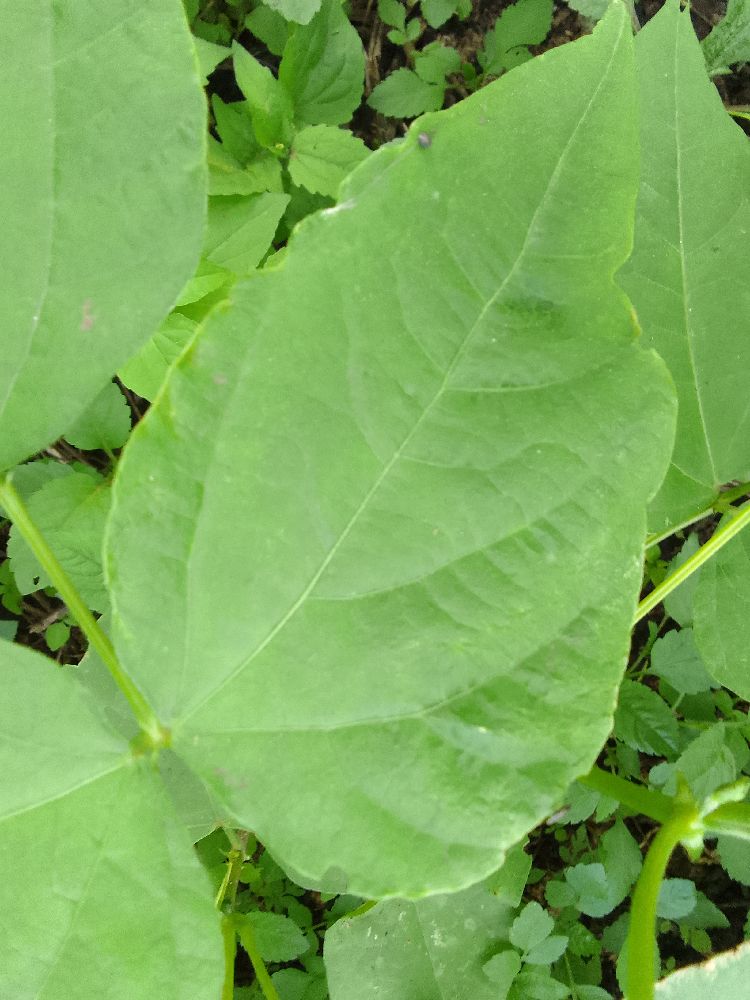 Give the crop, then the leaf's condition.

common bean, healthy
